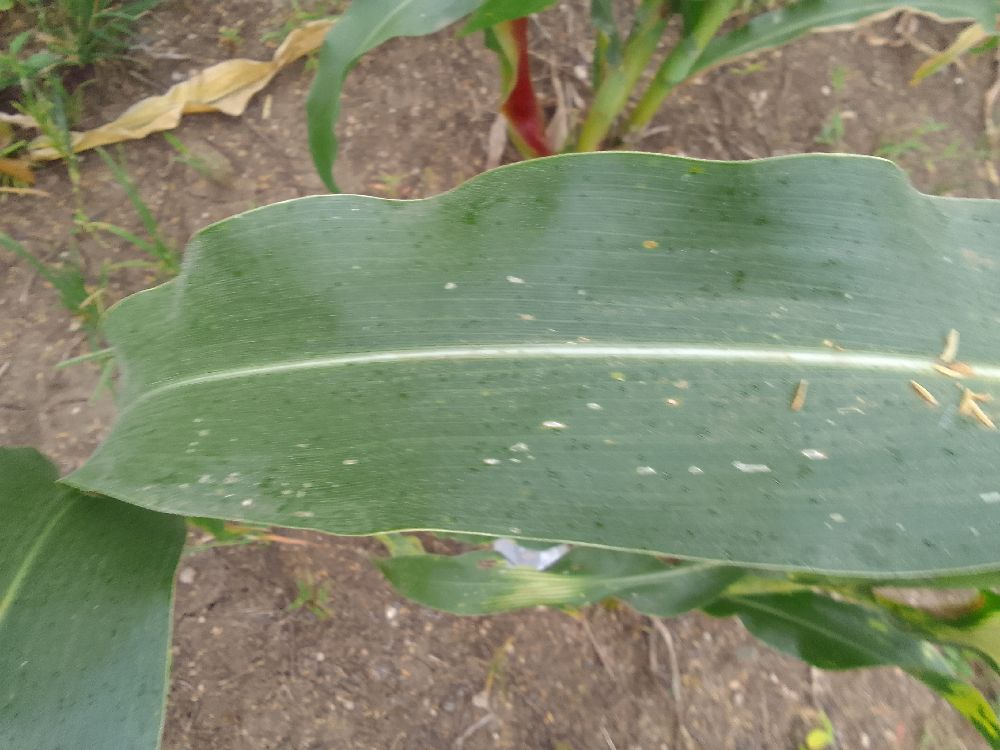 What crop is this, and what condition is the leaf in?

maize, healthy
